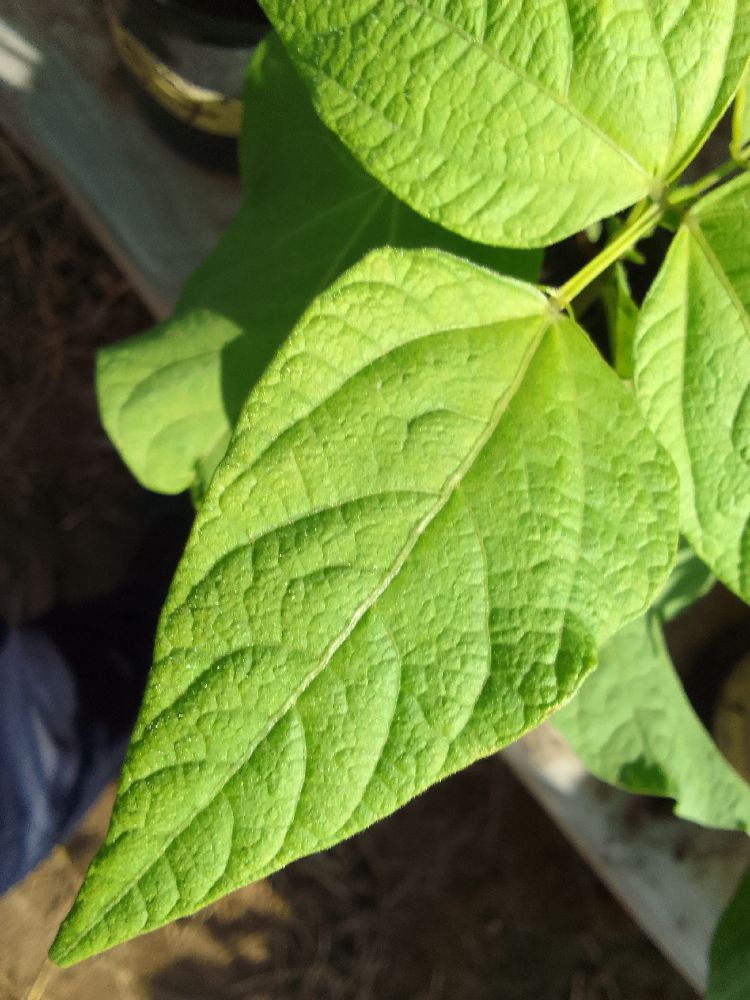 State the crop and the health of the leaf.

common bean, healthy
